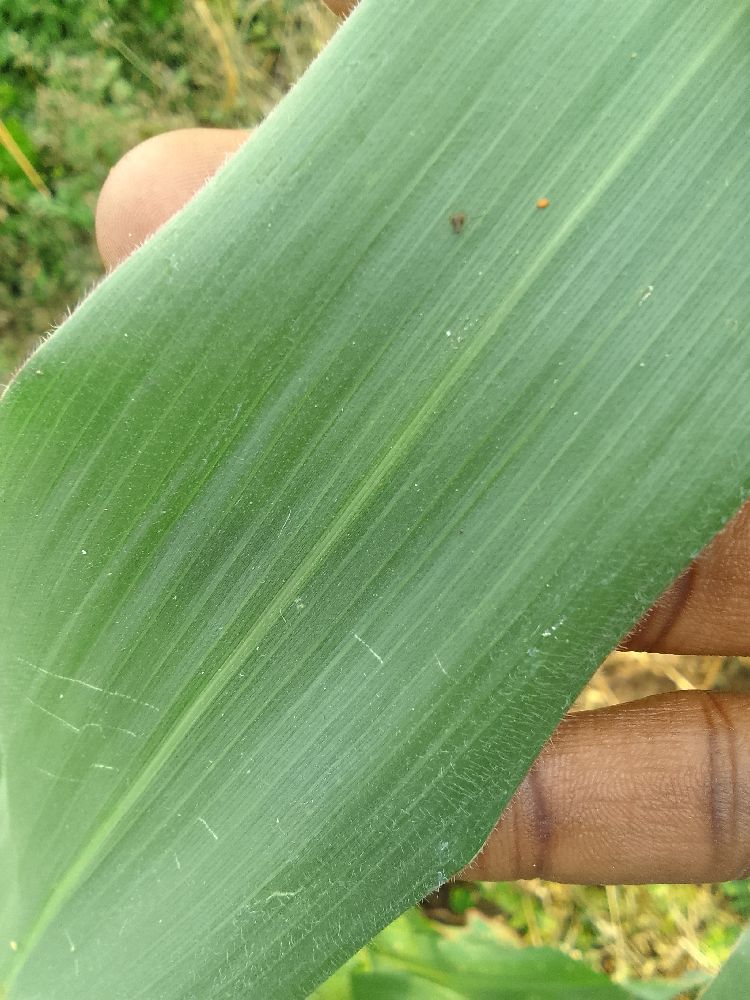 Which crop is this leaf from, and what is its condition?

maize, healthy
